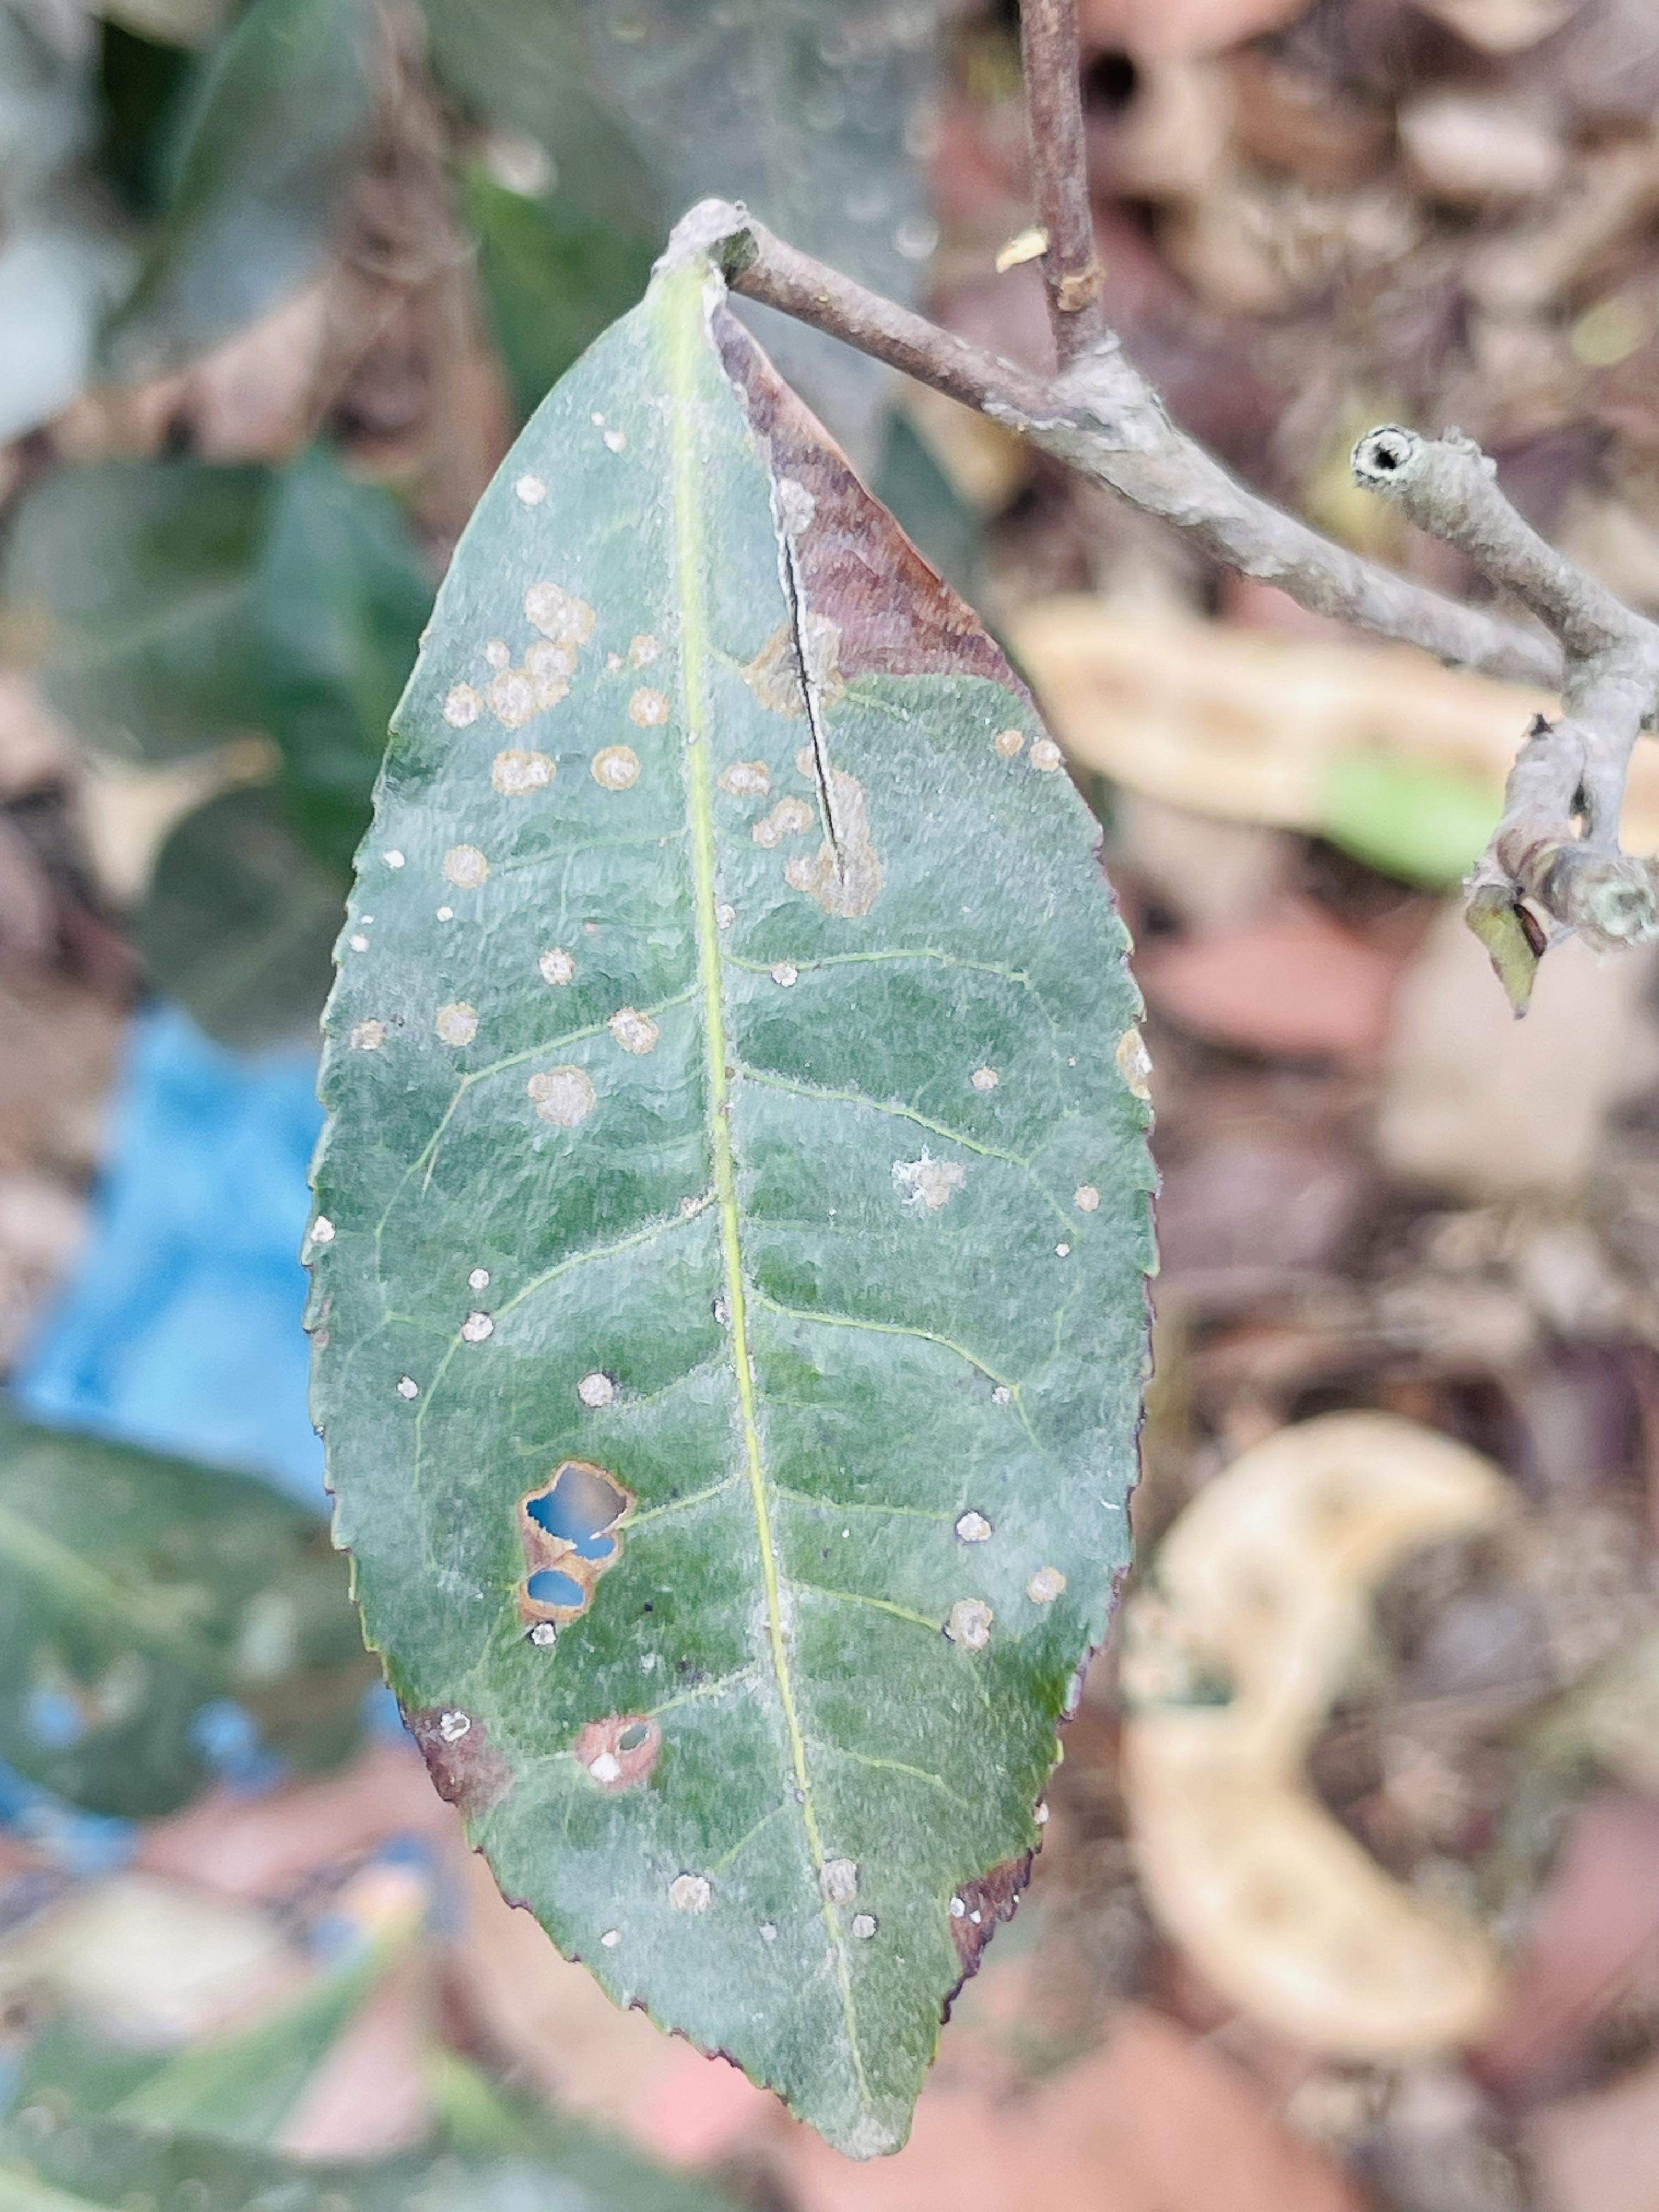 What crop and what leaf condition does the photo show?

tea, red rust
